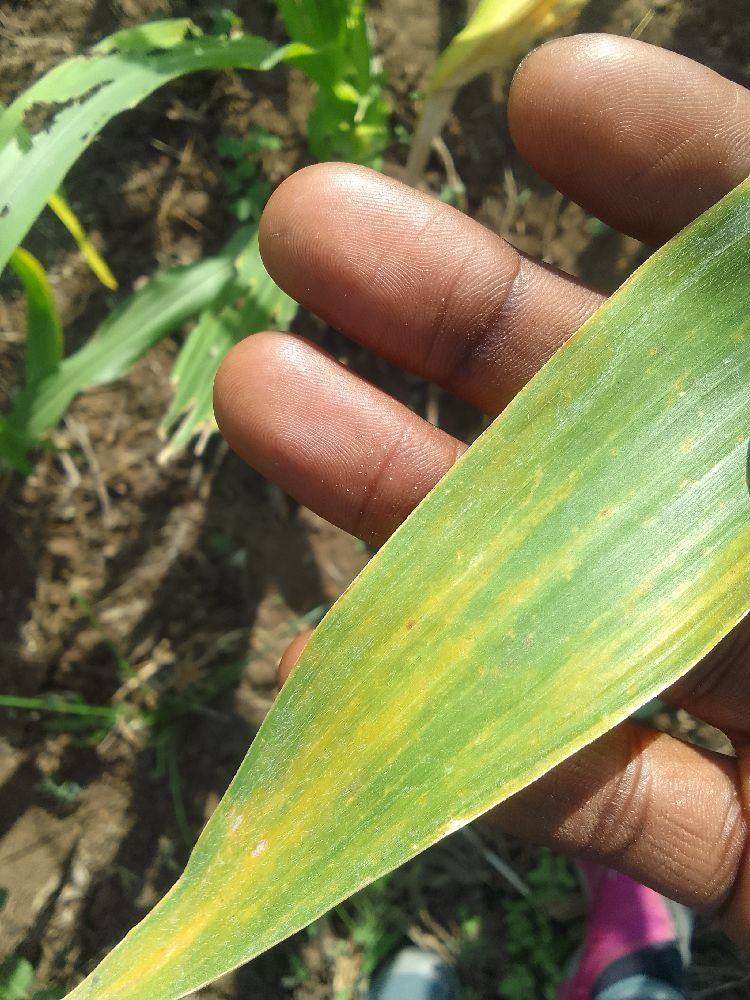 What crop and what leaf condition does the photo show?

maize, maize lethal necrosis
